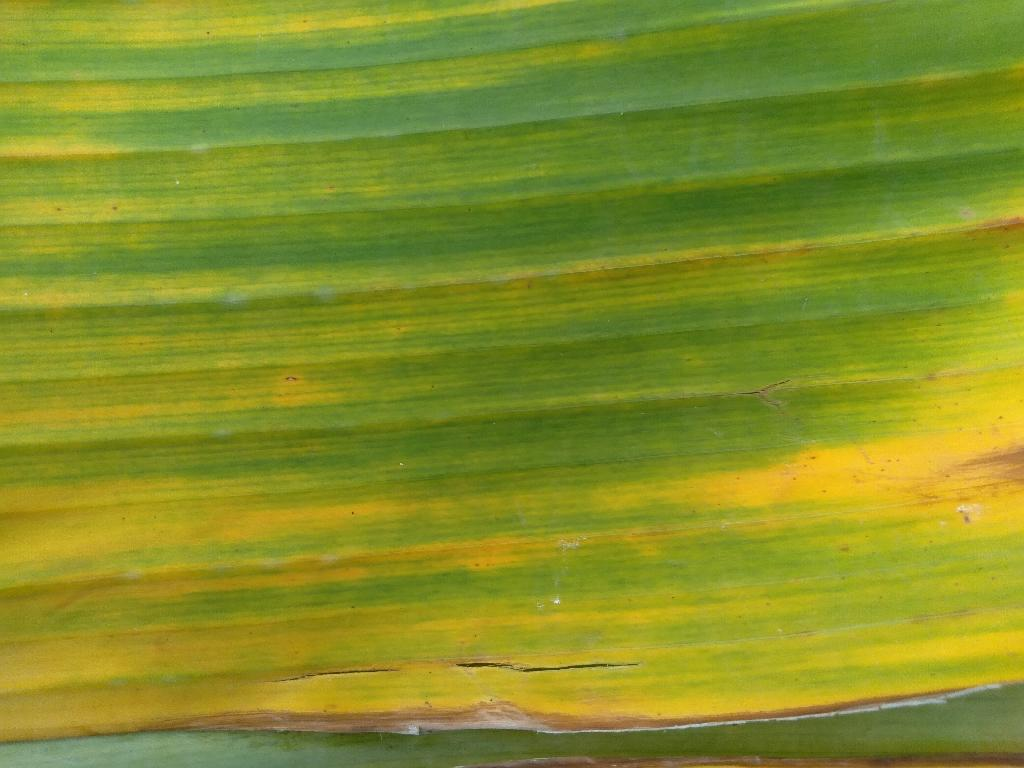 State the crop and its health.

banana, fusarium wilt race 1
